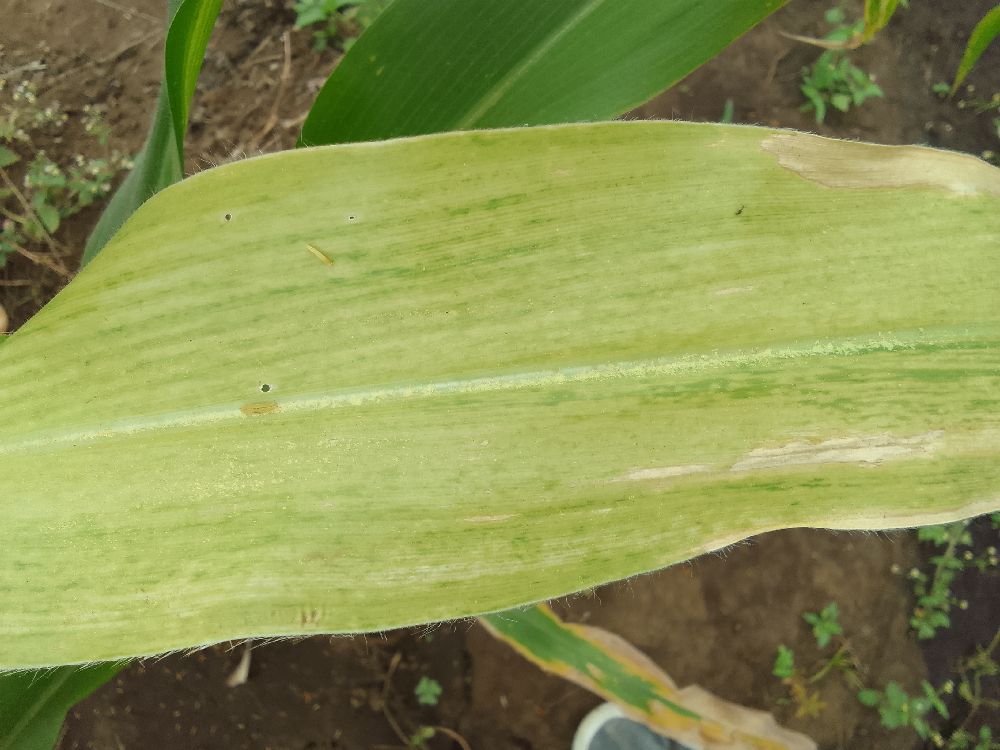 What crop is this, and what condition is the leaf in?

maize, maize lethal necrosis
